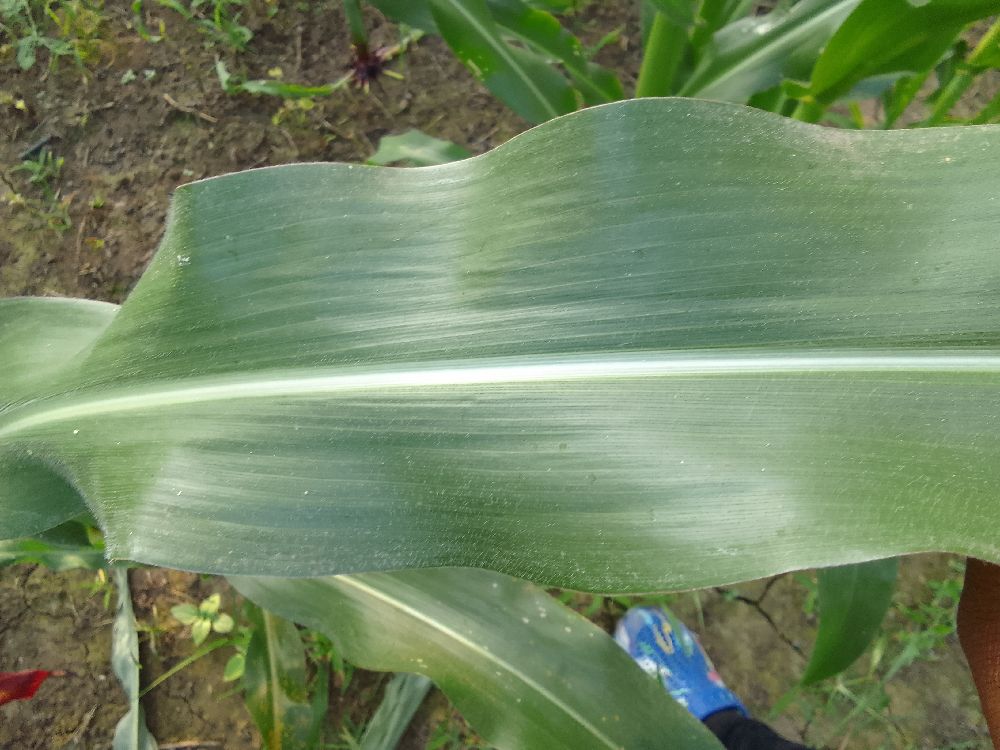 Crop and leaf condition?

maize, healthy
